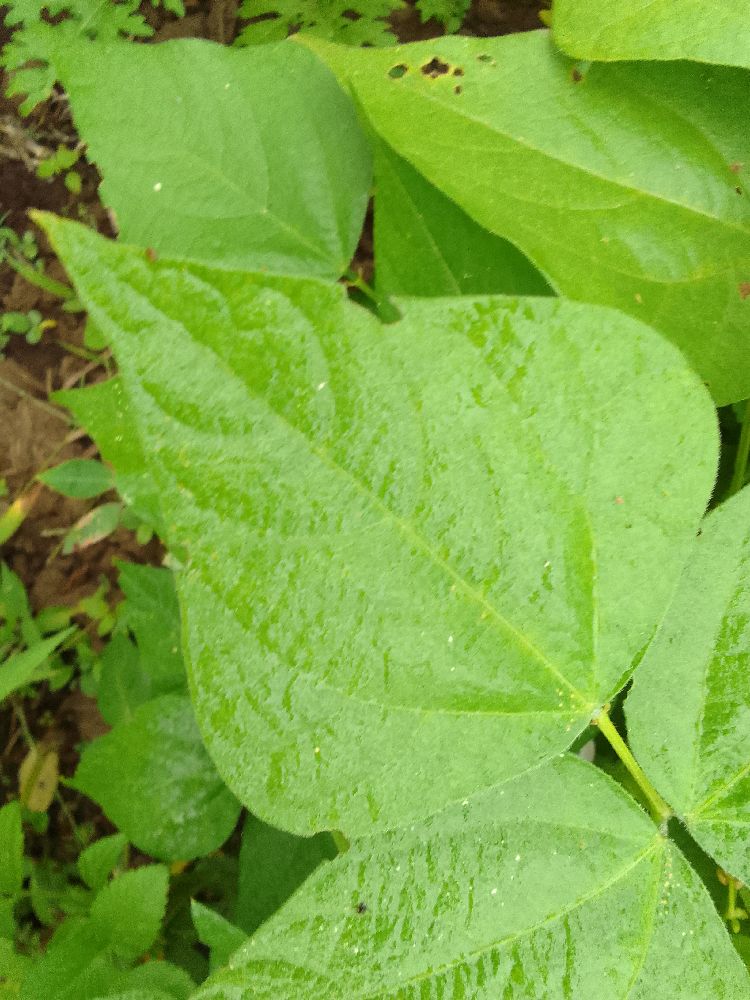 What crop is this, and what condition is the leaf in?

common bean, healthy
